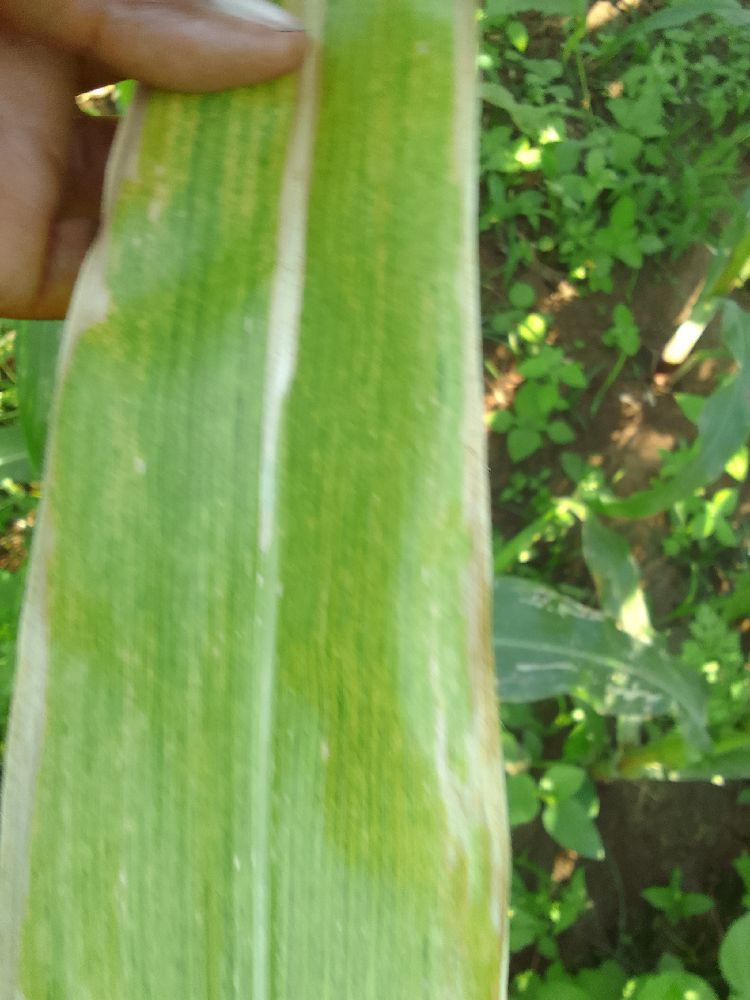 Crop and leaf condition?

maize, maize lethal necrosis
